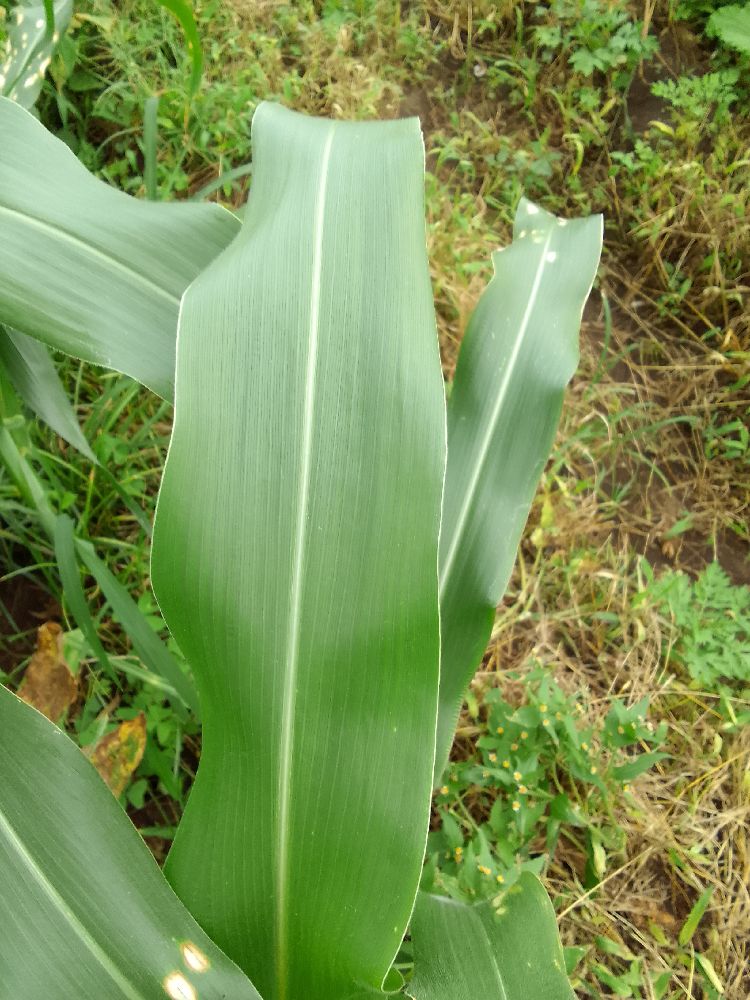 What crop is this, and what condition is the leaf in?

maize, healthy
